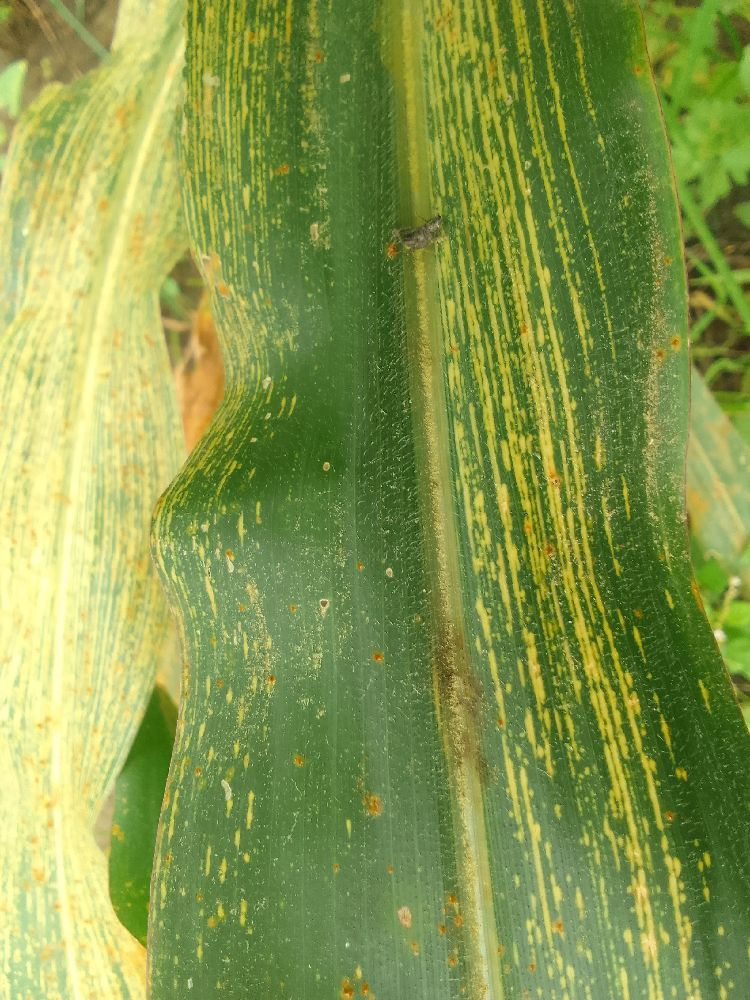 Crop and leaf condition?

maize, maize streak virus
